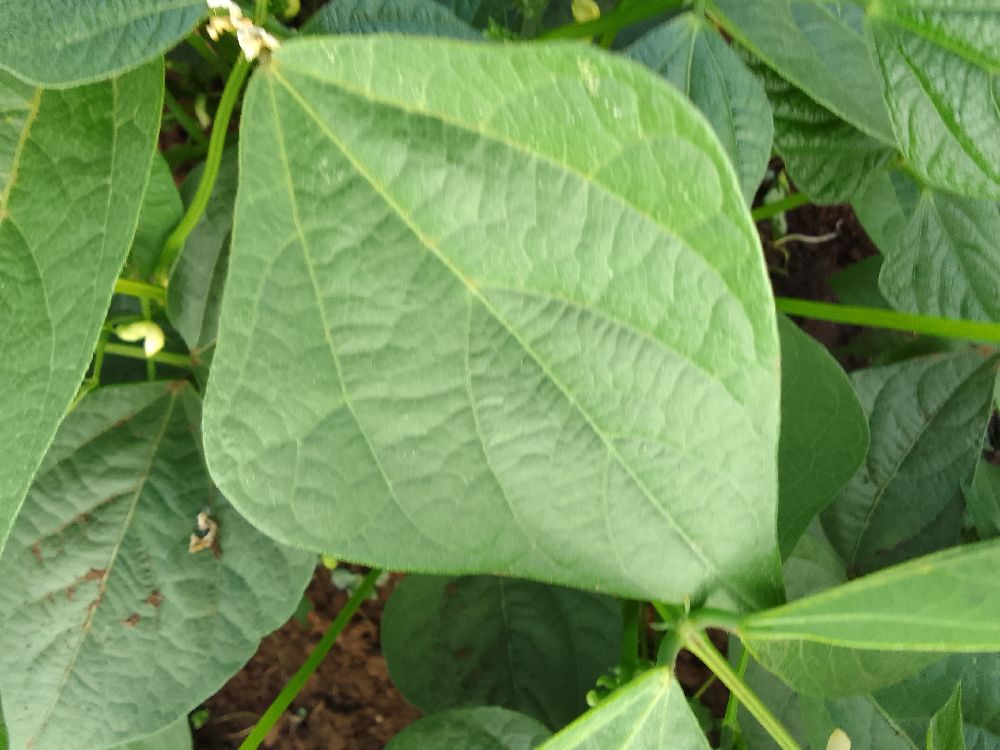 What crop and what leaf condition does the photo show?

common bean, healthy
